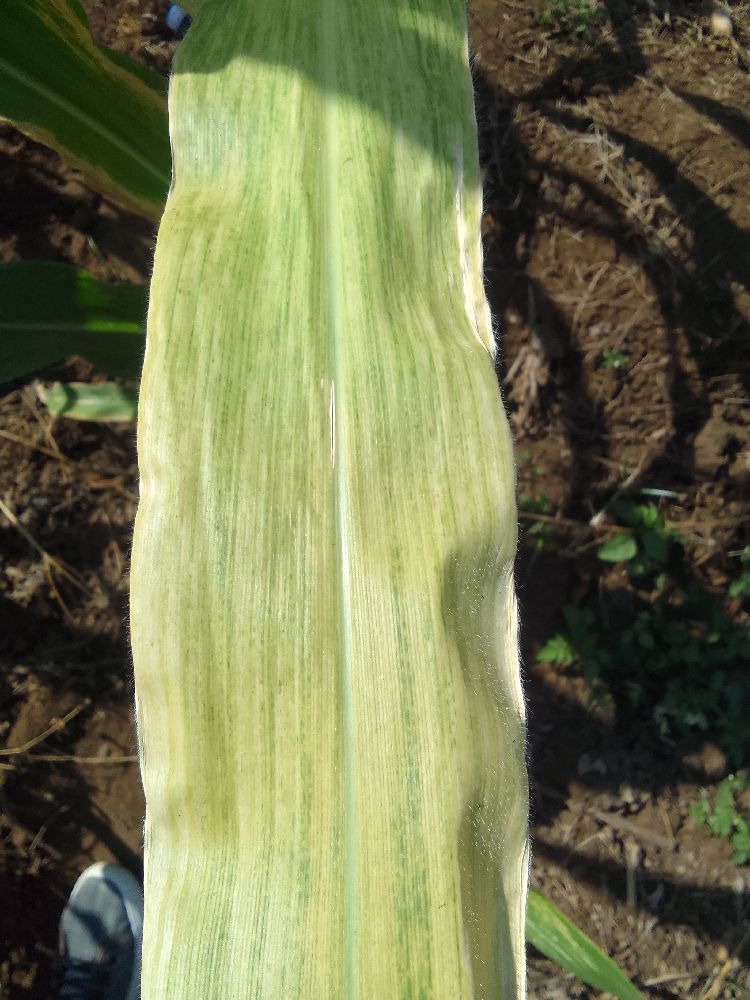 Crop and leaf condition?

maize, maize lethal necrosis
